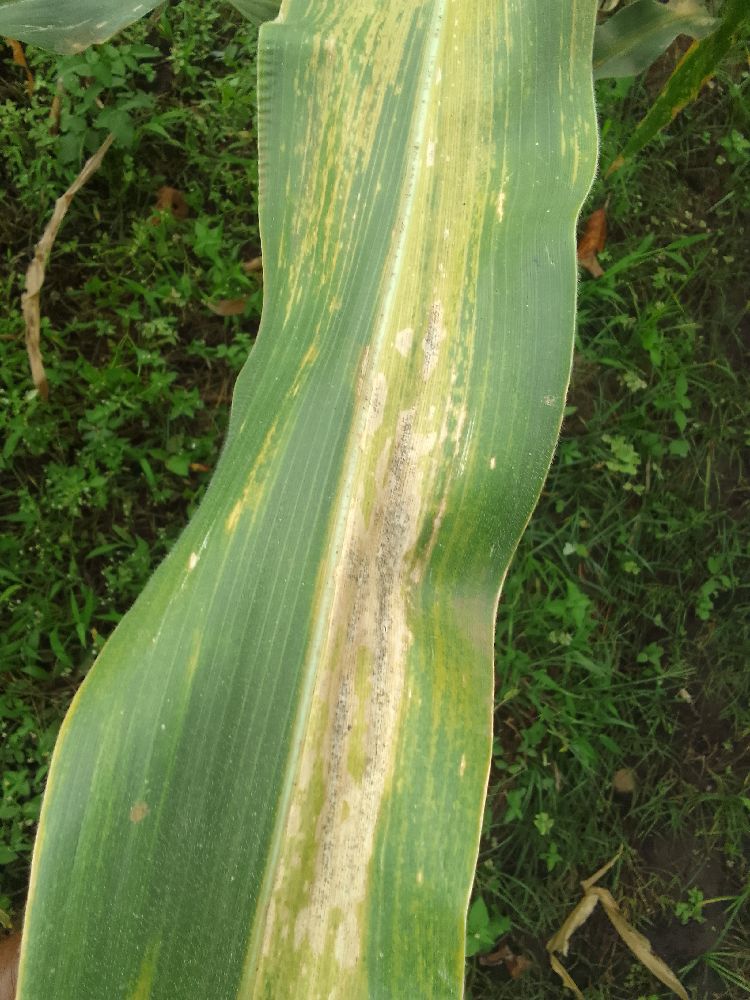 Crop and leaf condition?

maize, maize lethal necrosis
